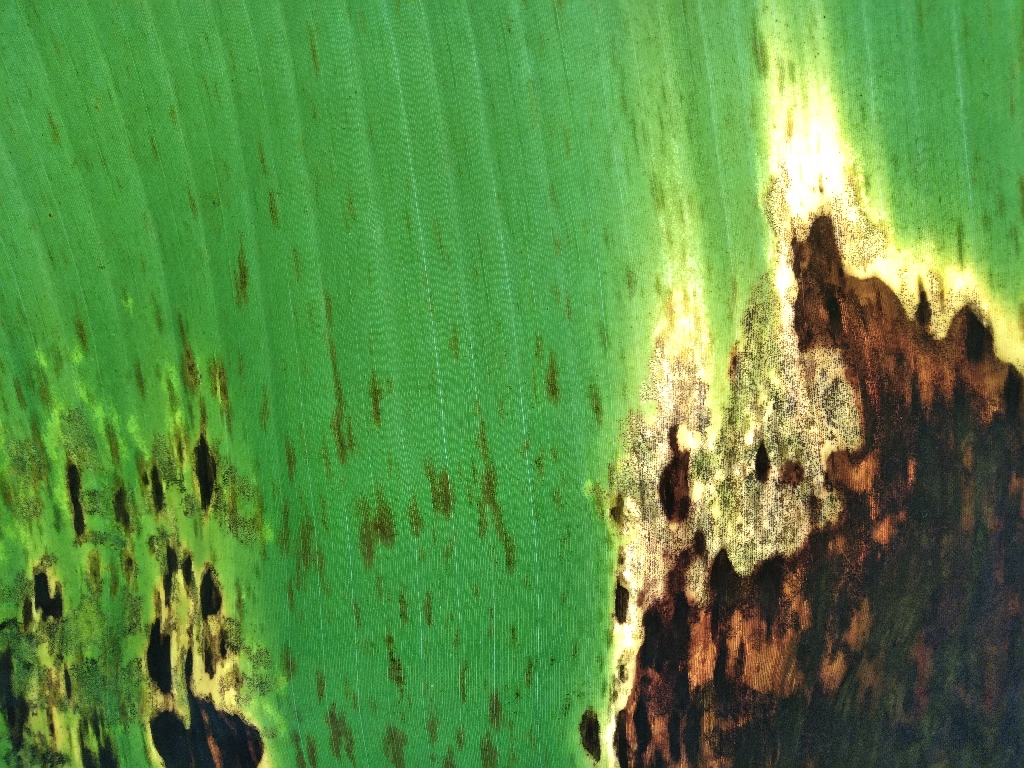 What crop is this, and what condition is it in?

banana, black sigatoka
